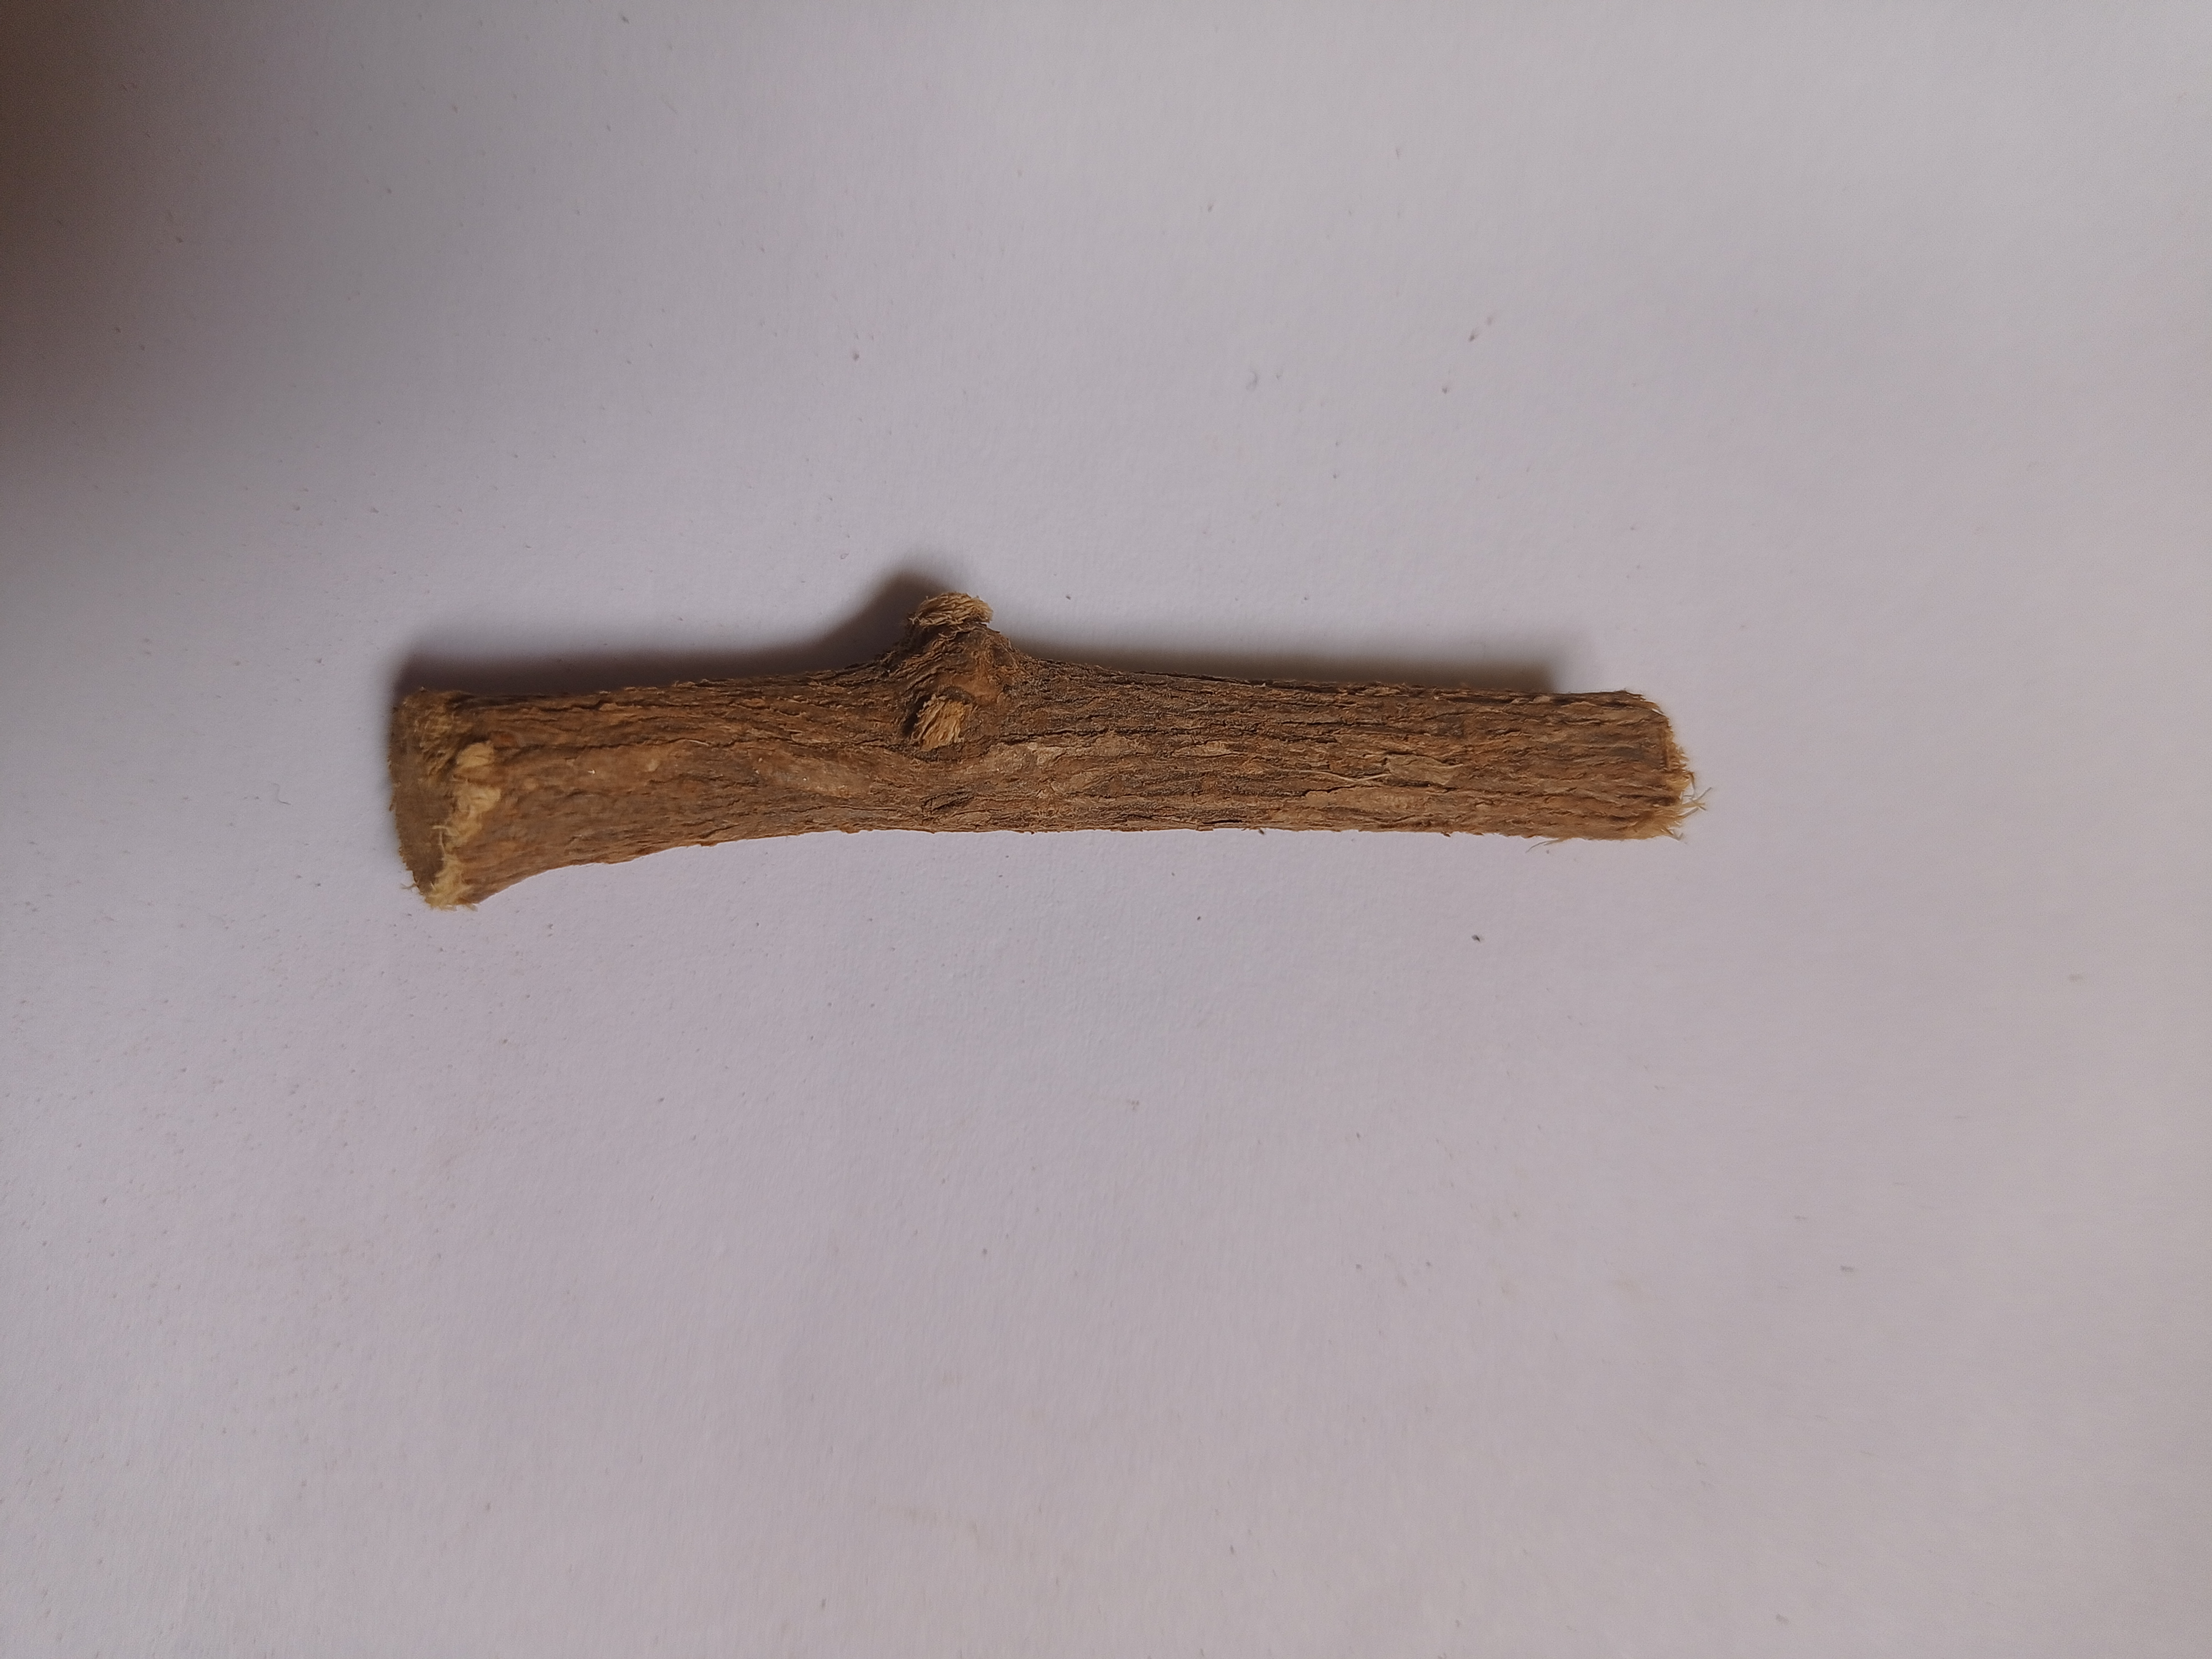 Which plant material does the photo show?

jesthamadh
